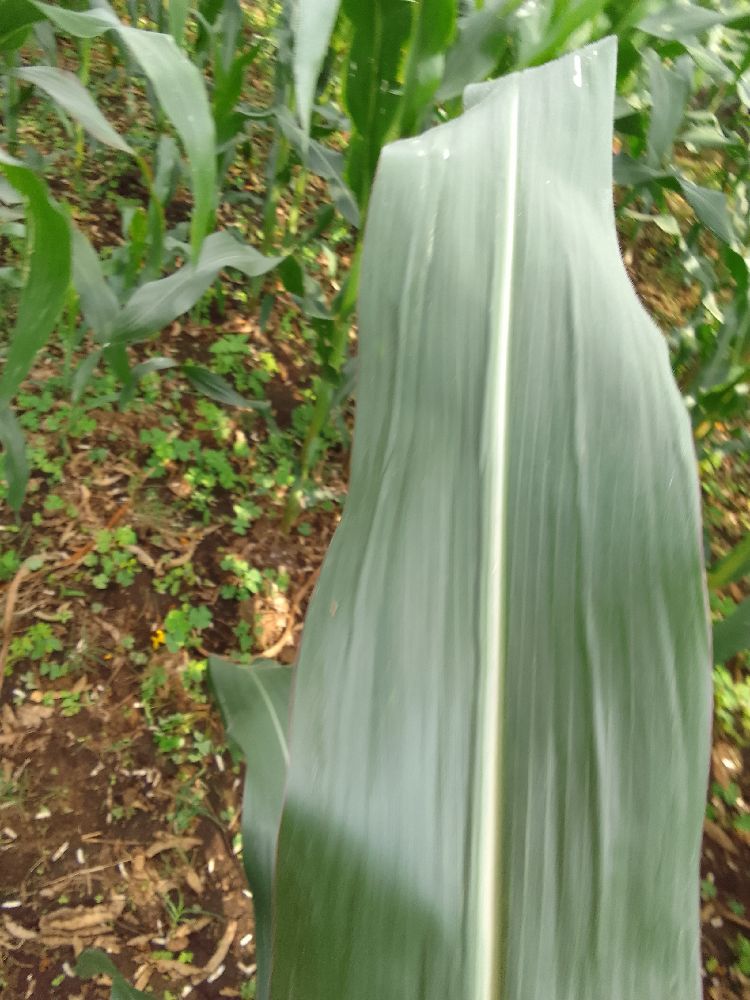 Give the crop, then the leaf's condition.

maize, healthy
